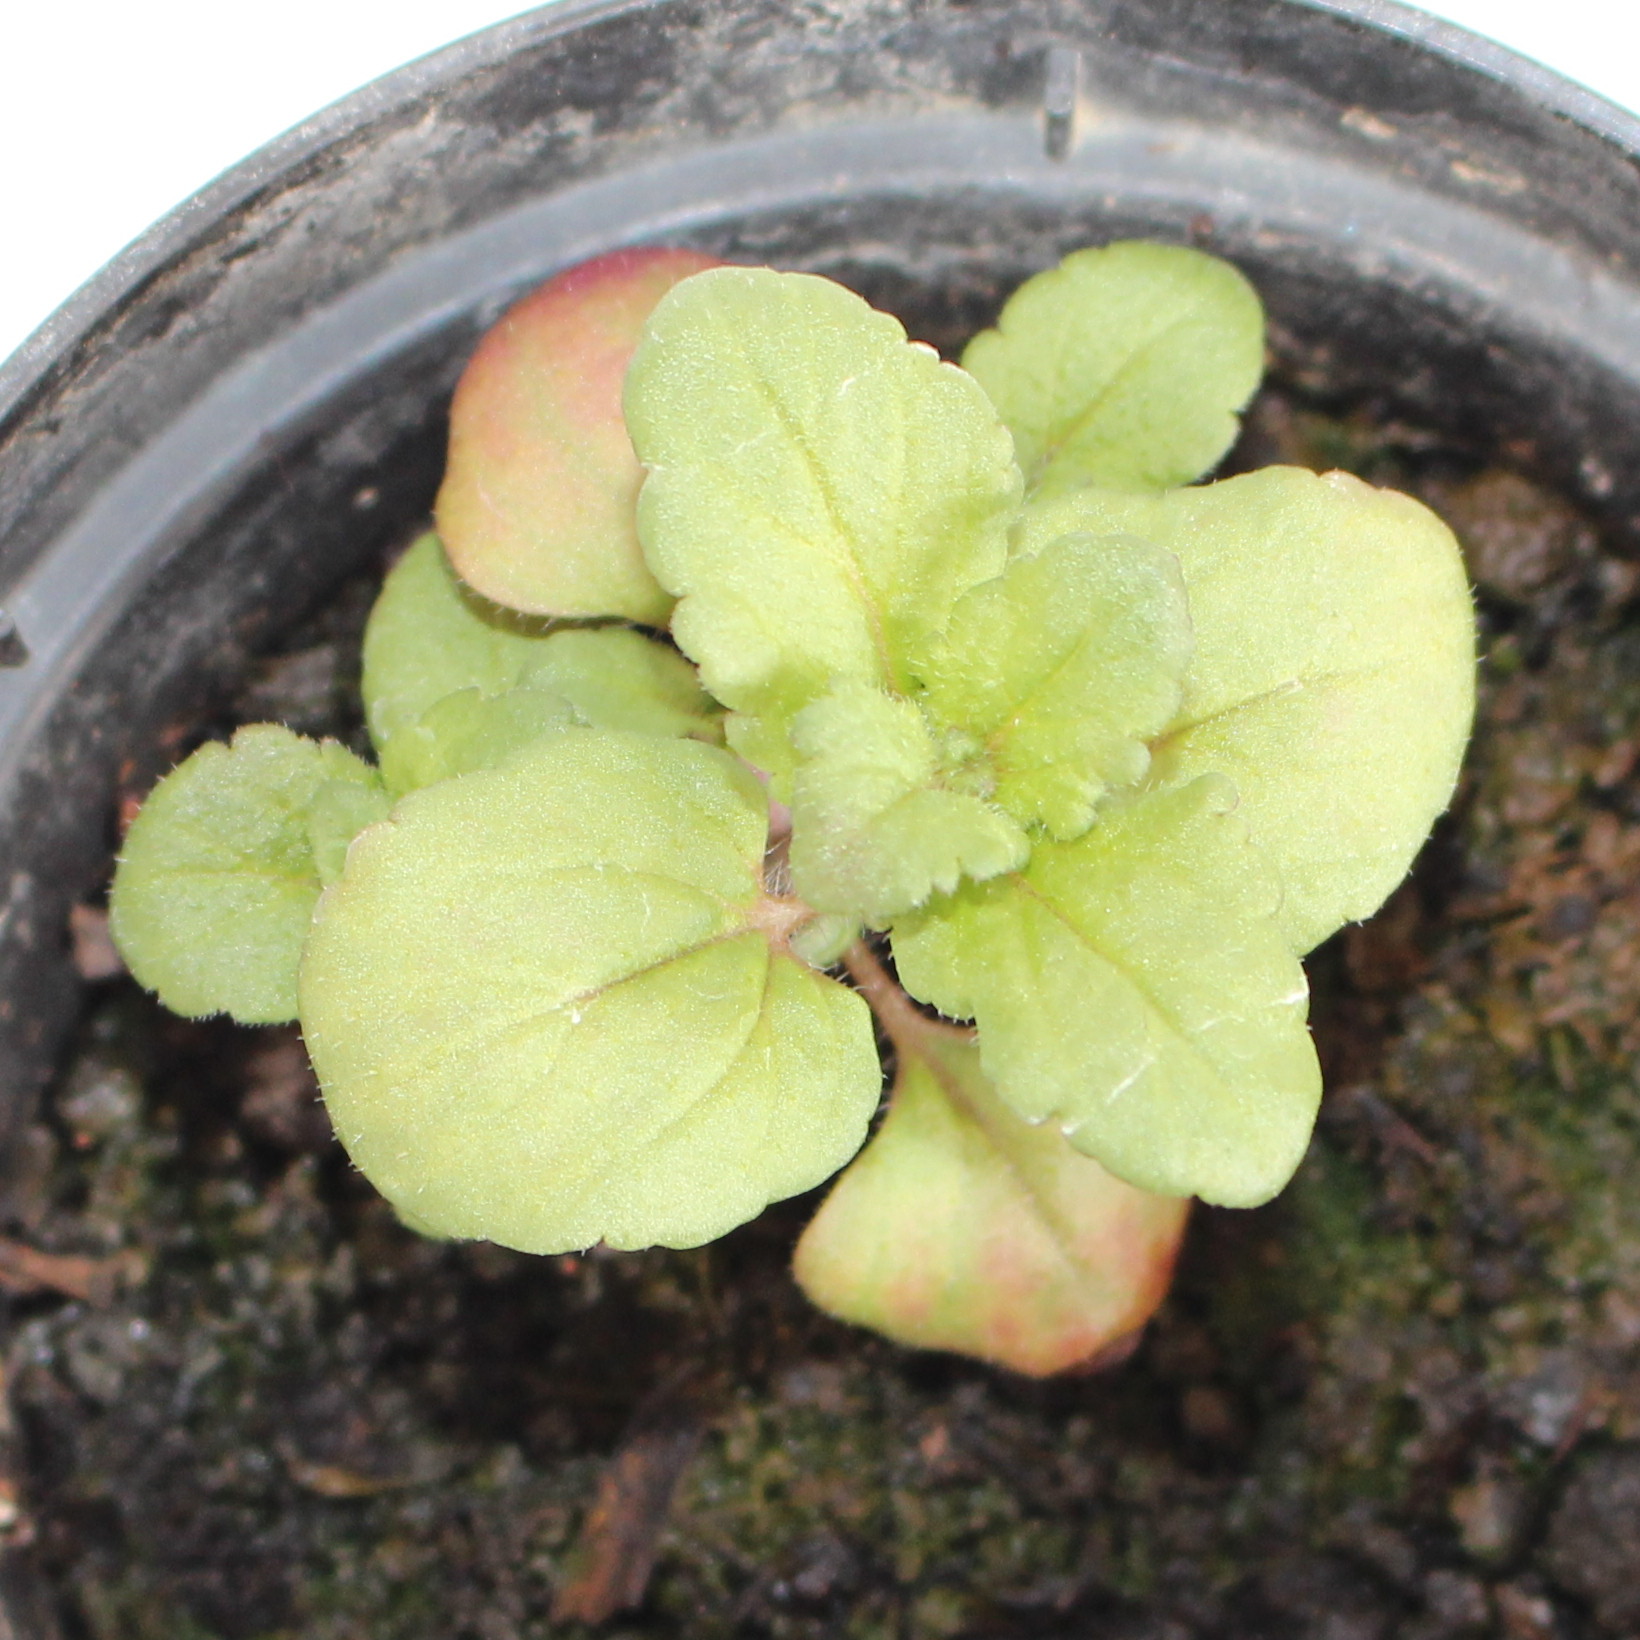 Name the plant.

Veronica persica
